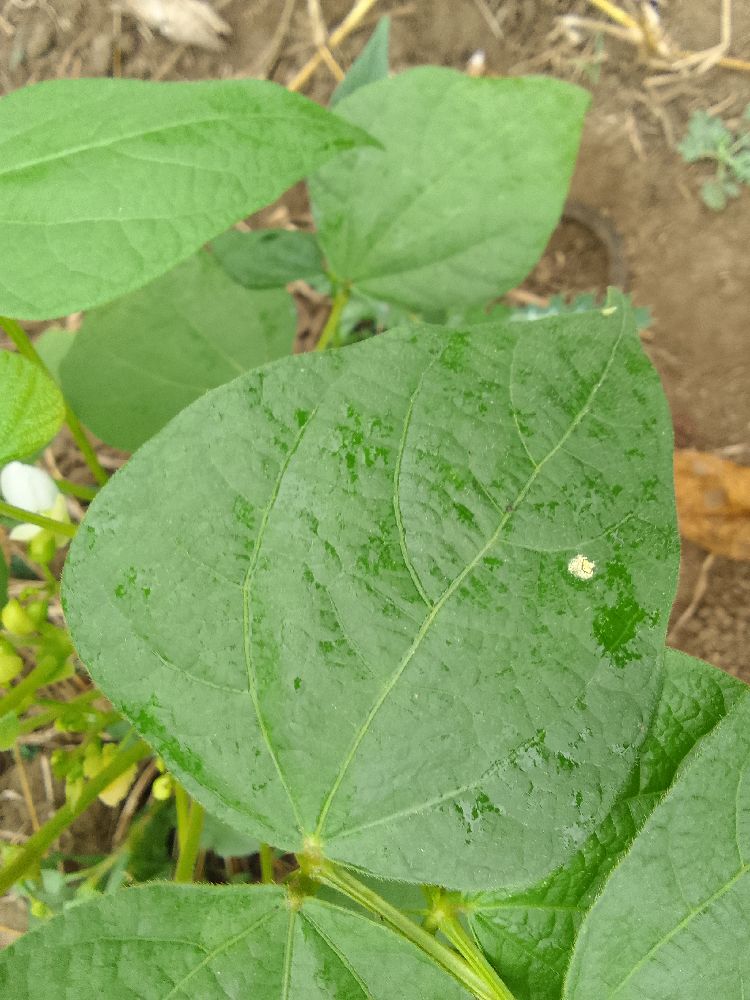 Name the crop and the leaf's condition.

common bean, healthy
